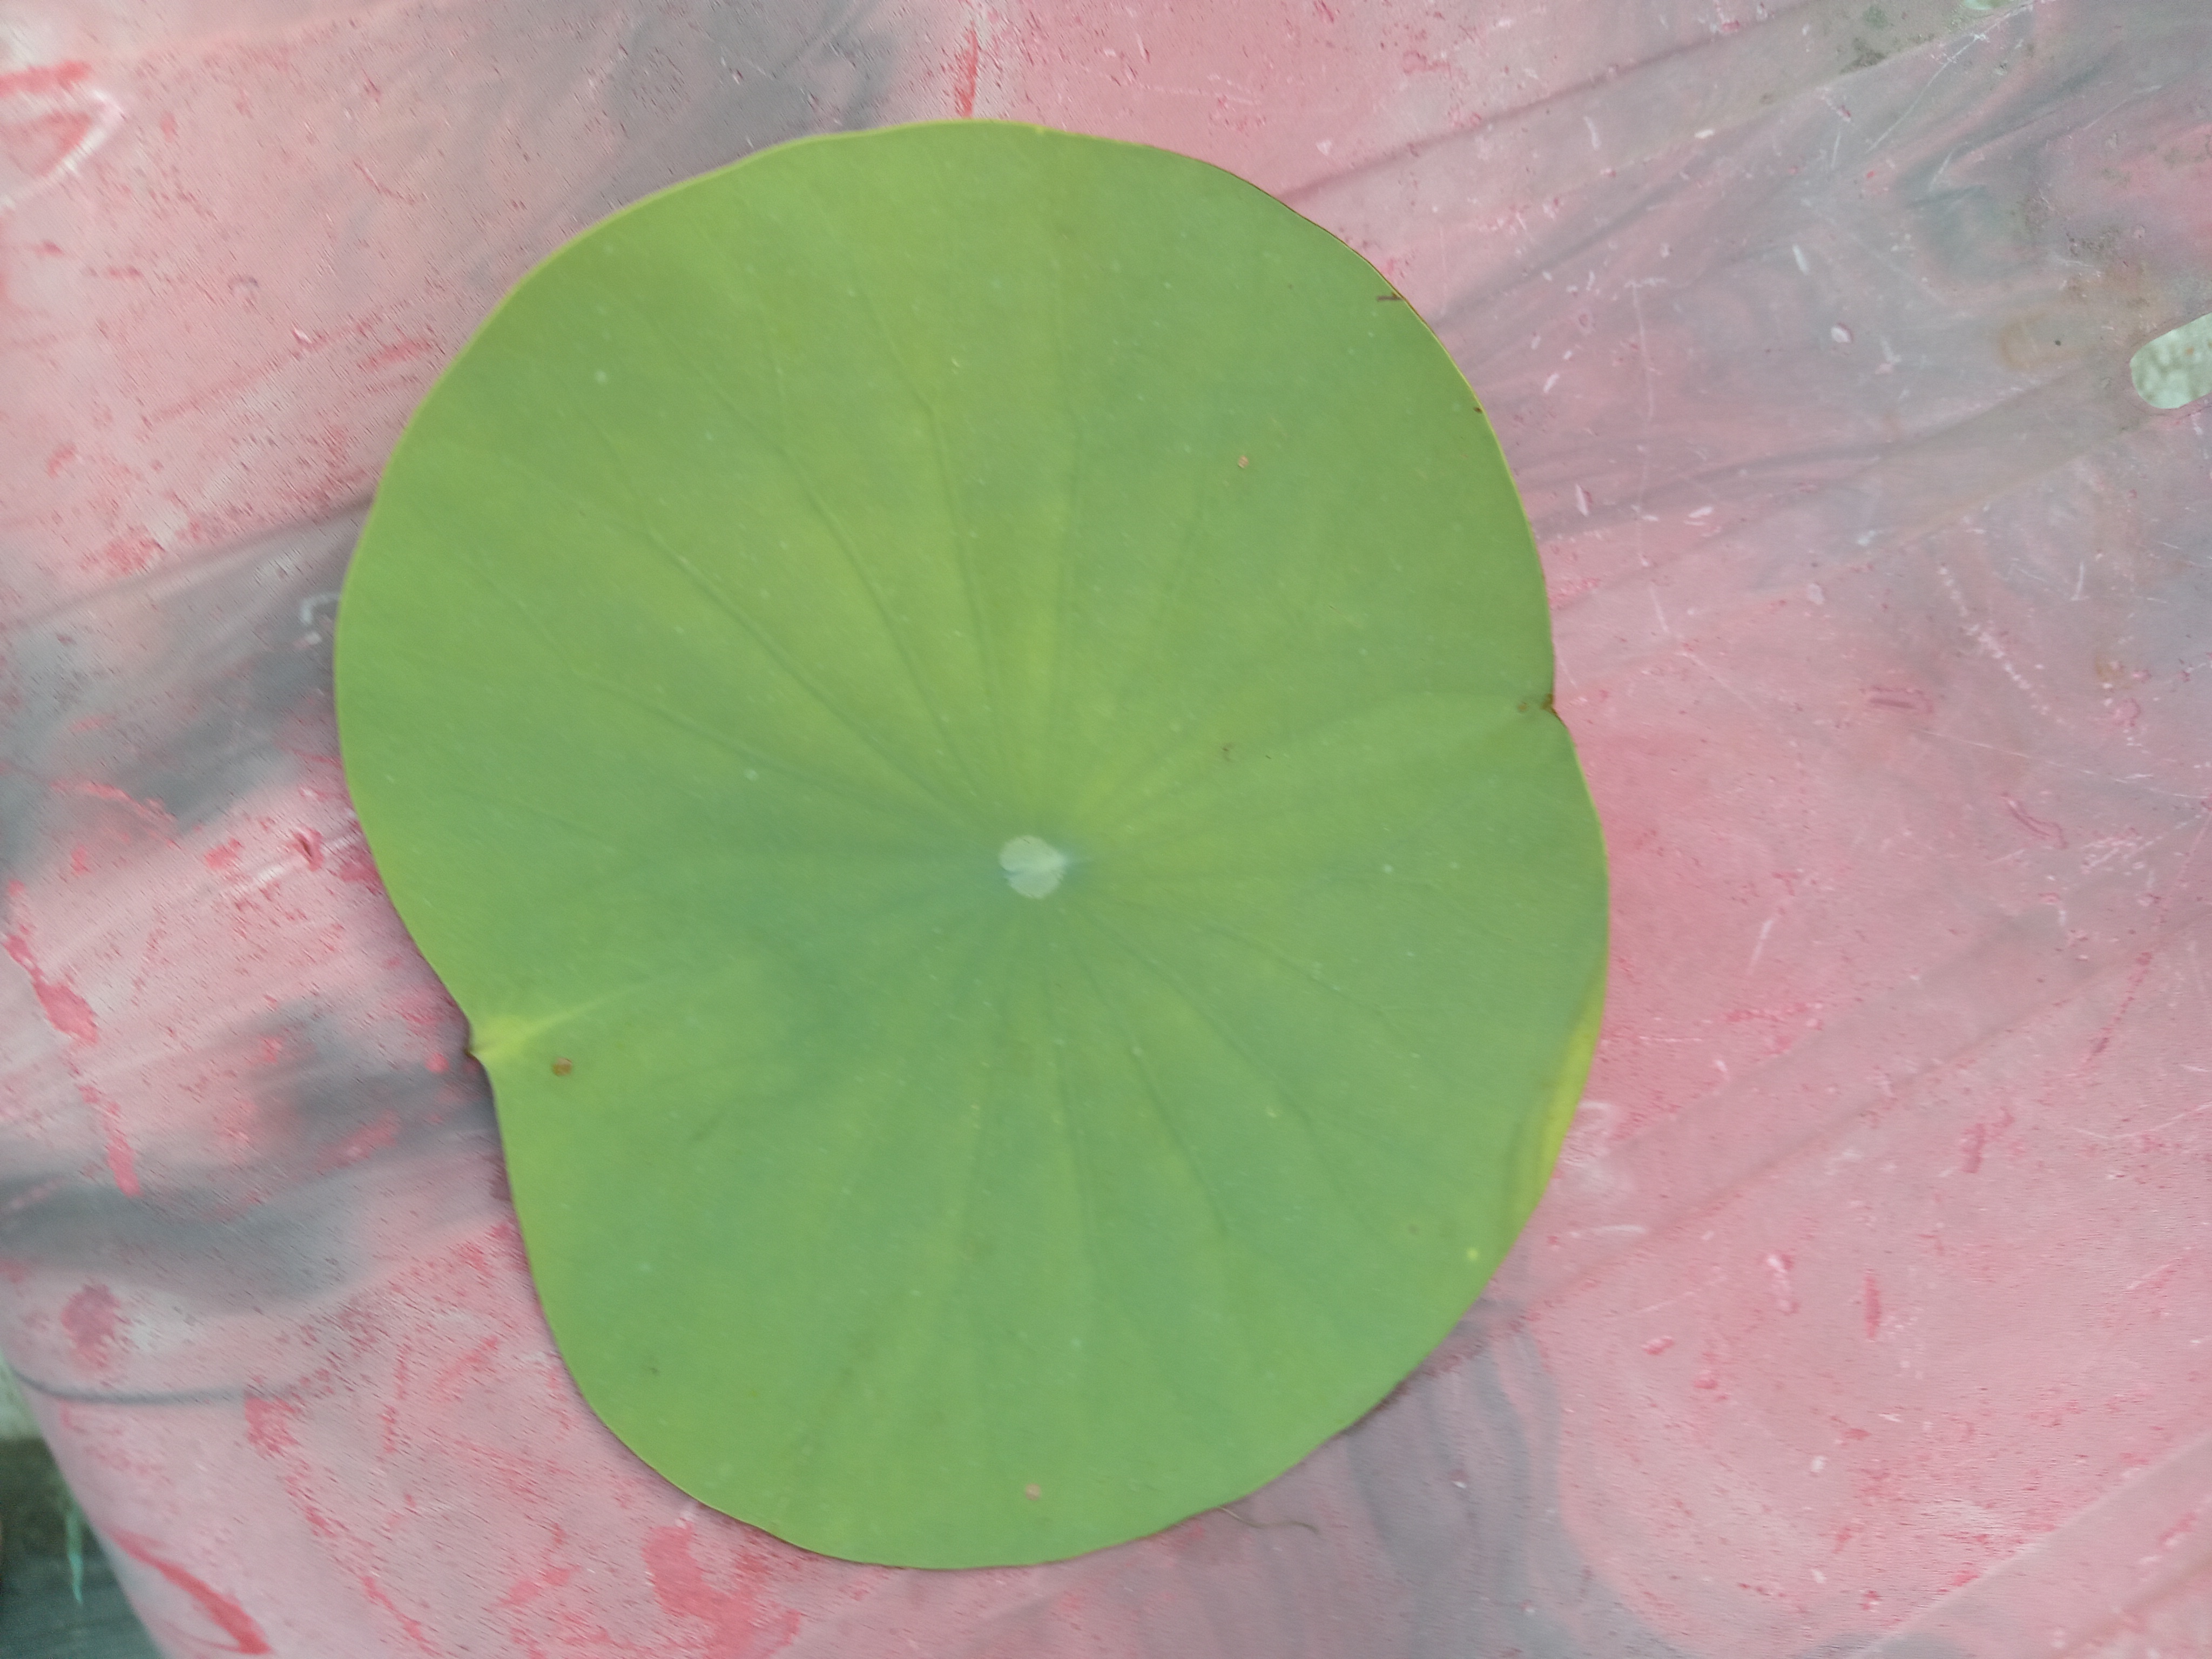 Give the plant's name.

lotus
